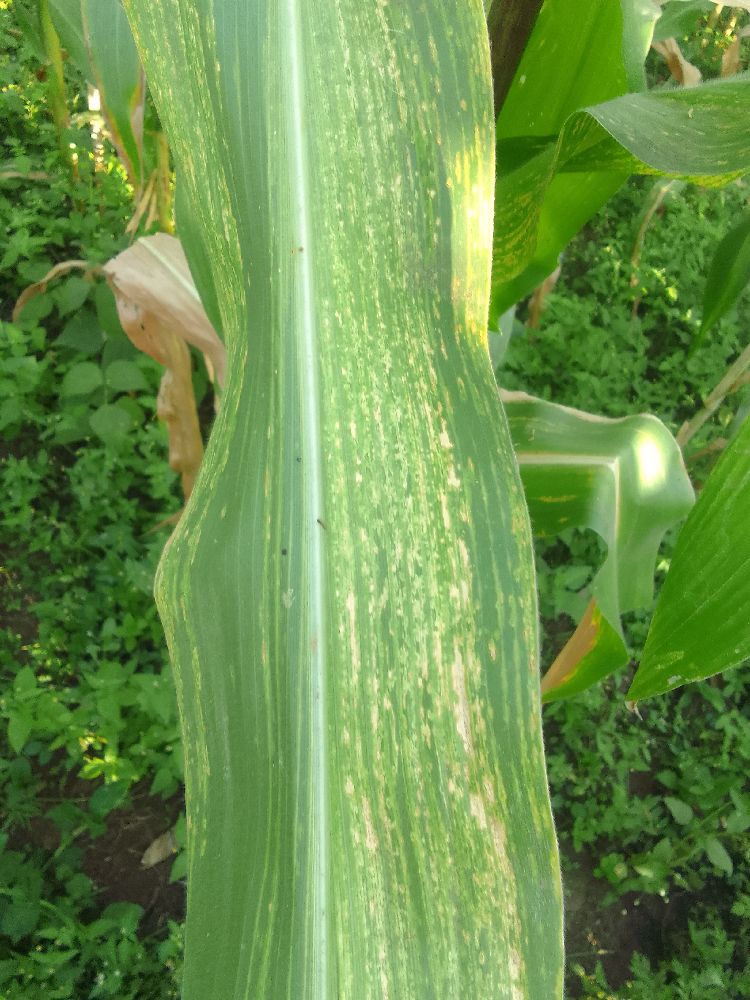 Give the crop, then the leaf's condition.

maize, maize lethal necrosis
